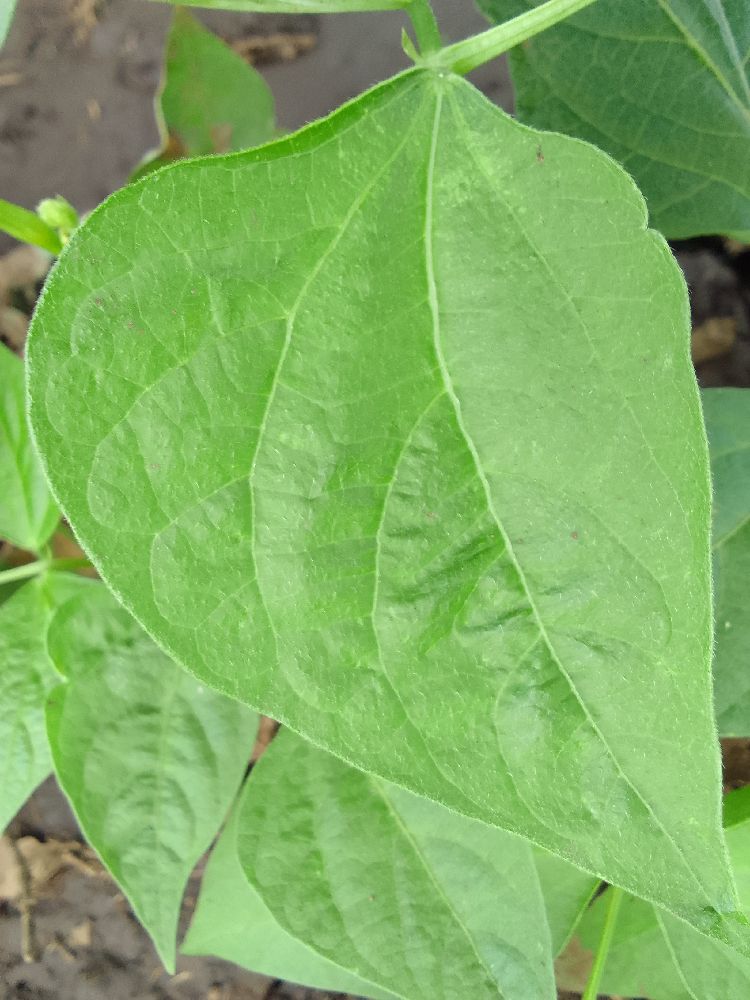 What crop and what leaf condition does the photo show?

common bean, healthy
